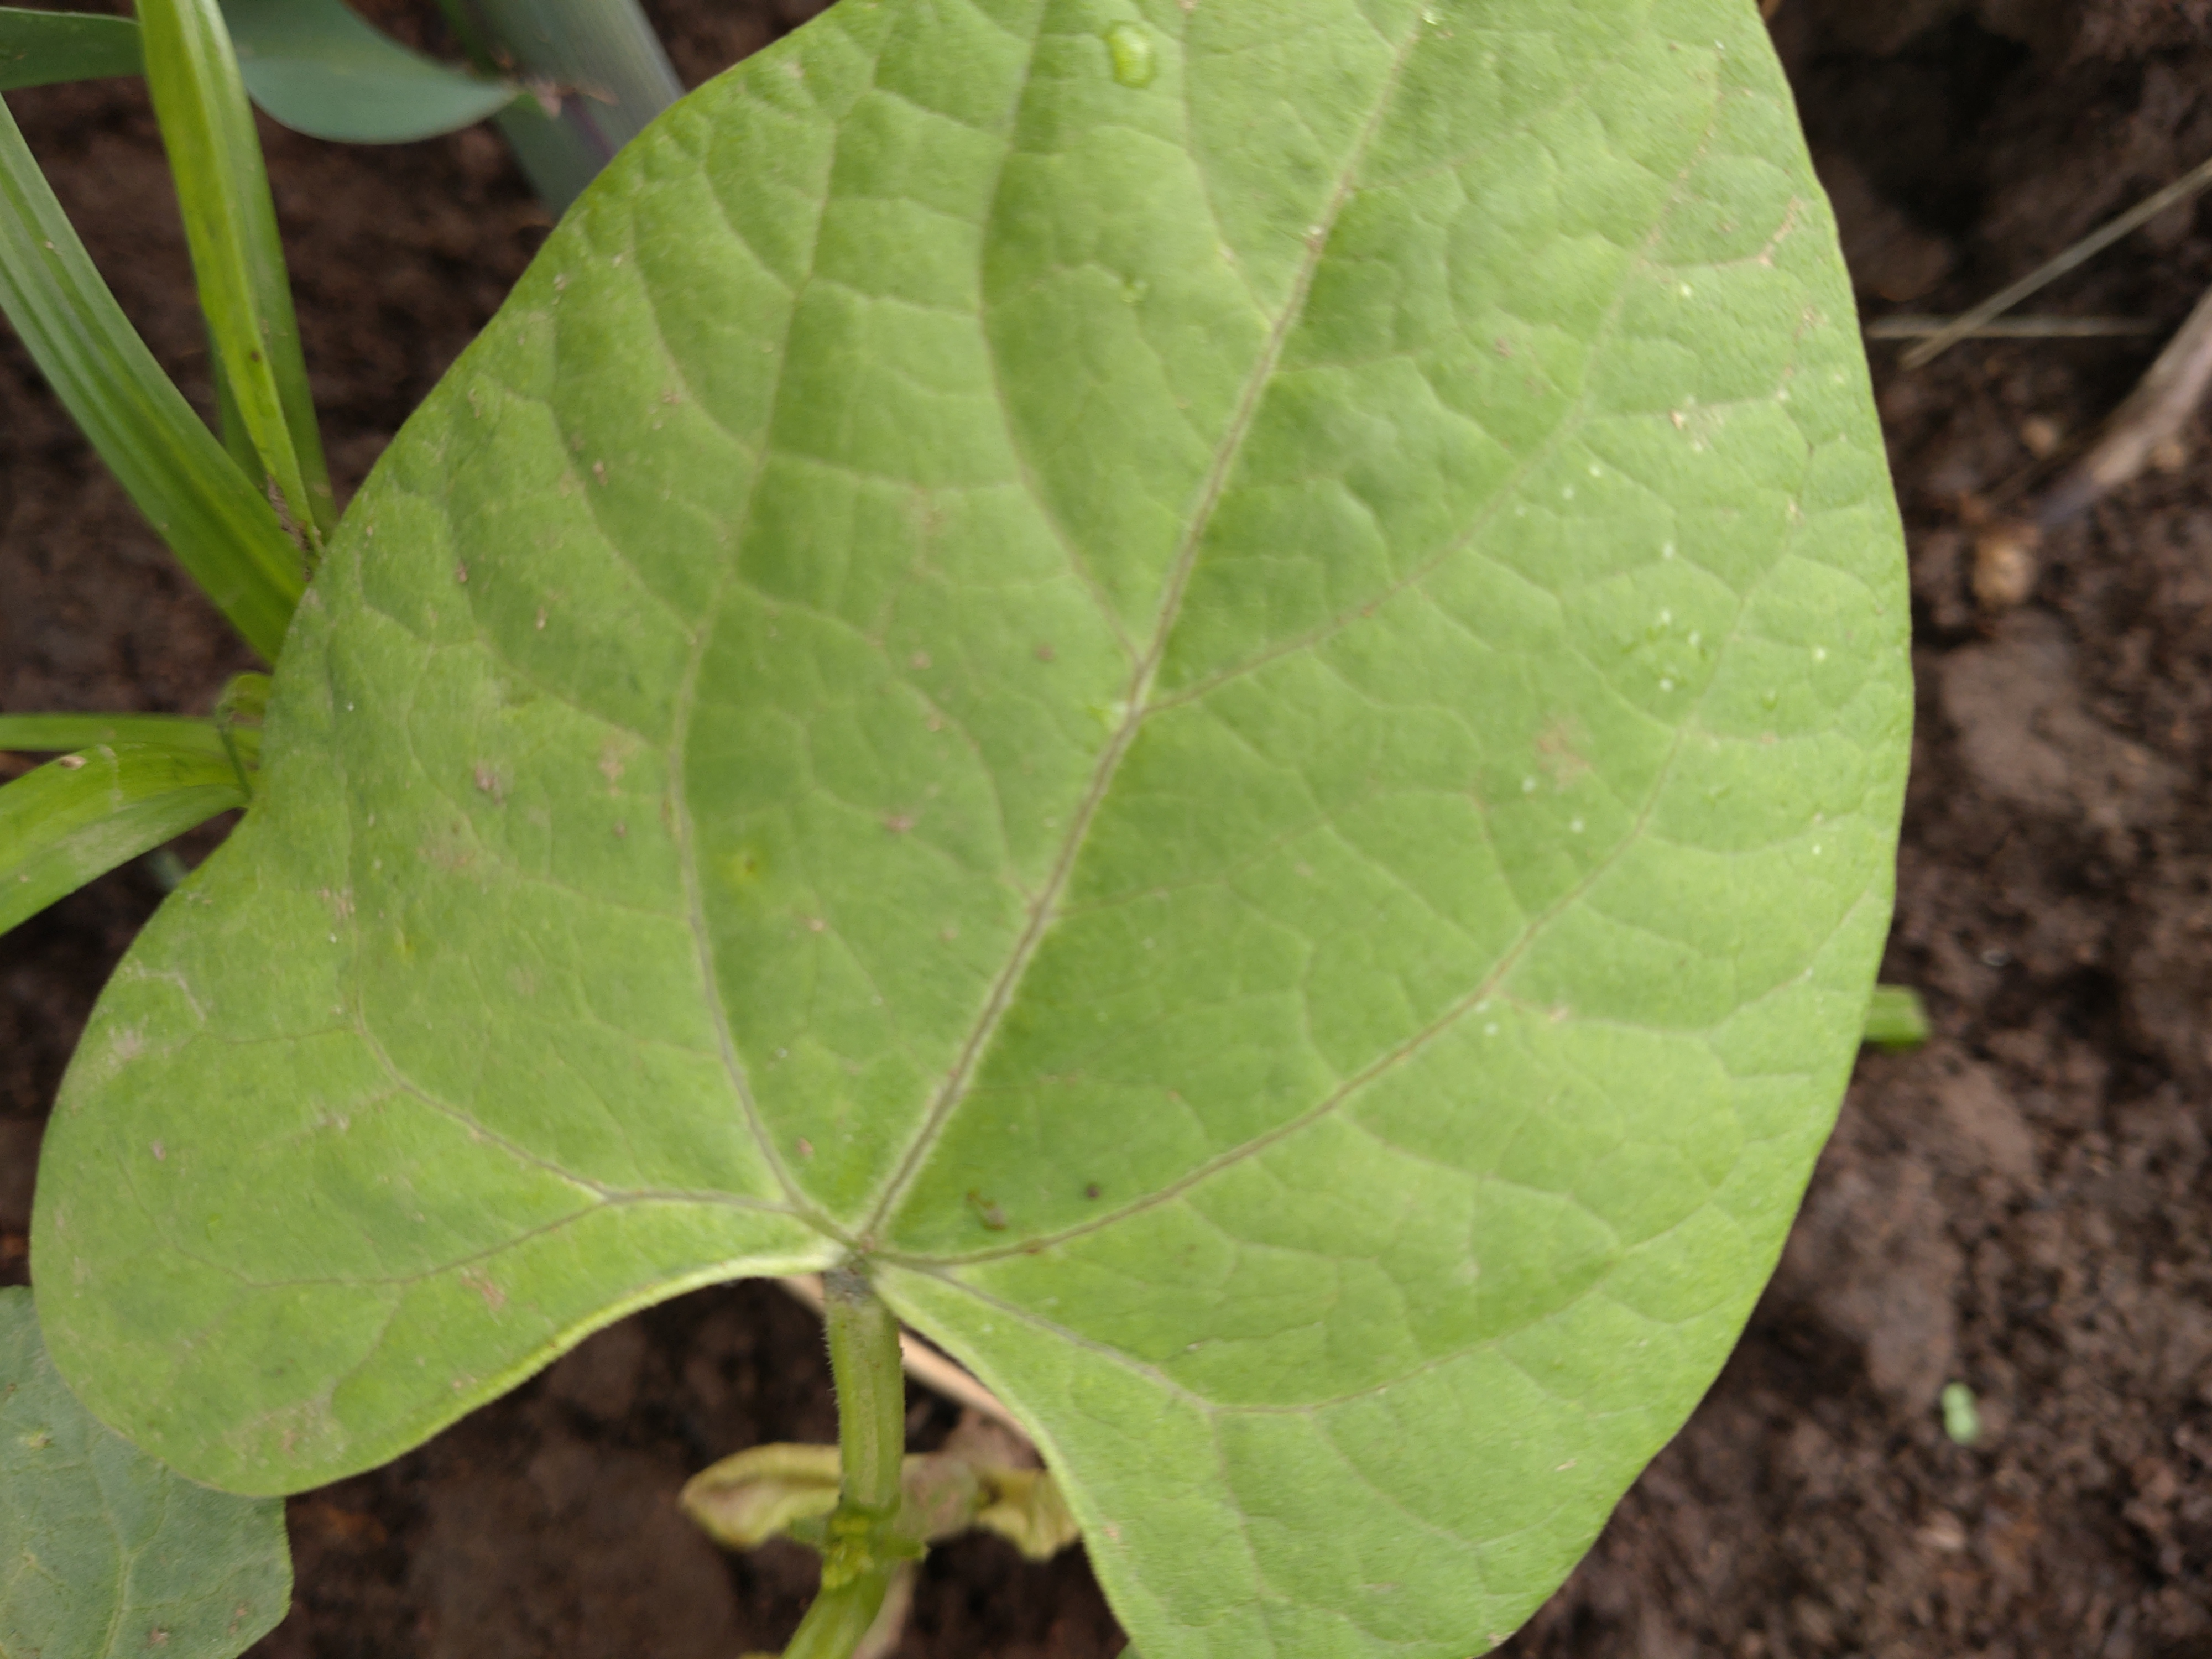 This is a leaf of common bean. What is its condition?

healthy
